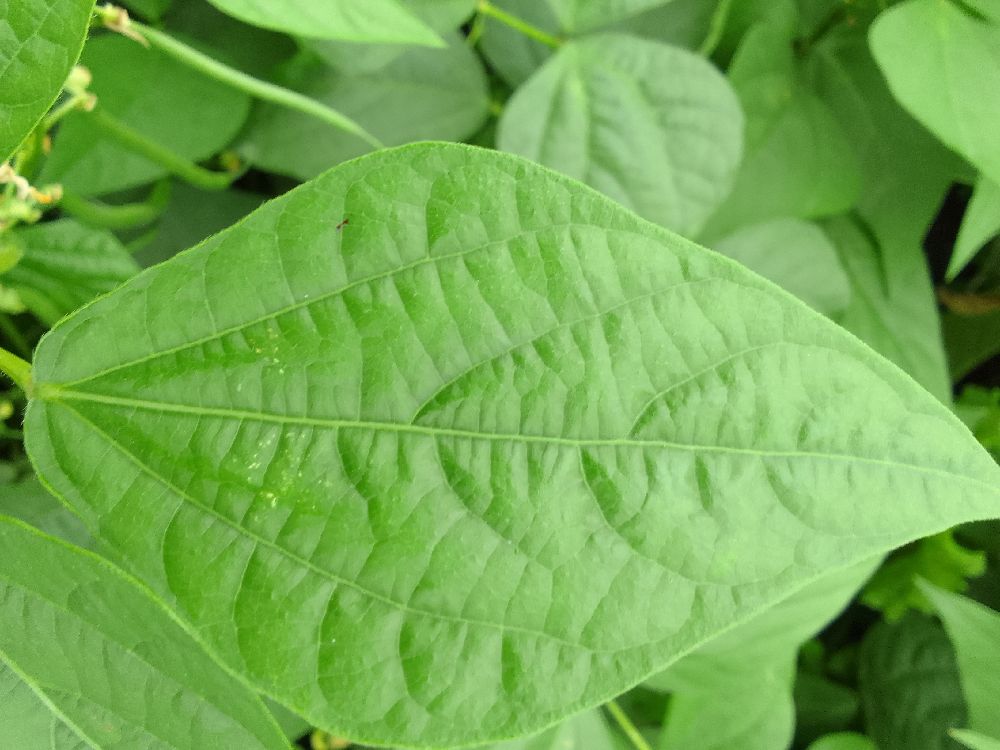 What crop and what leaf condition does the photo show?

common bean, healthy
